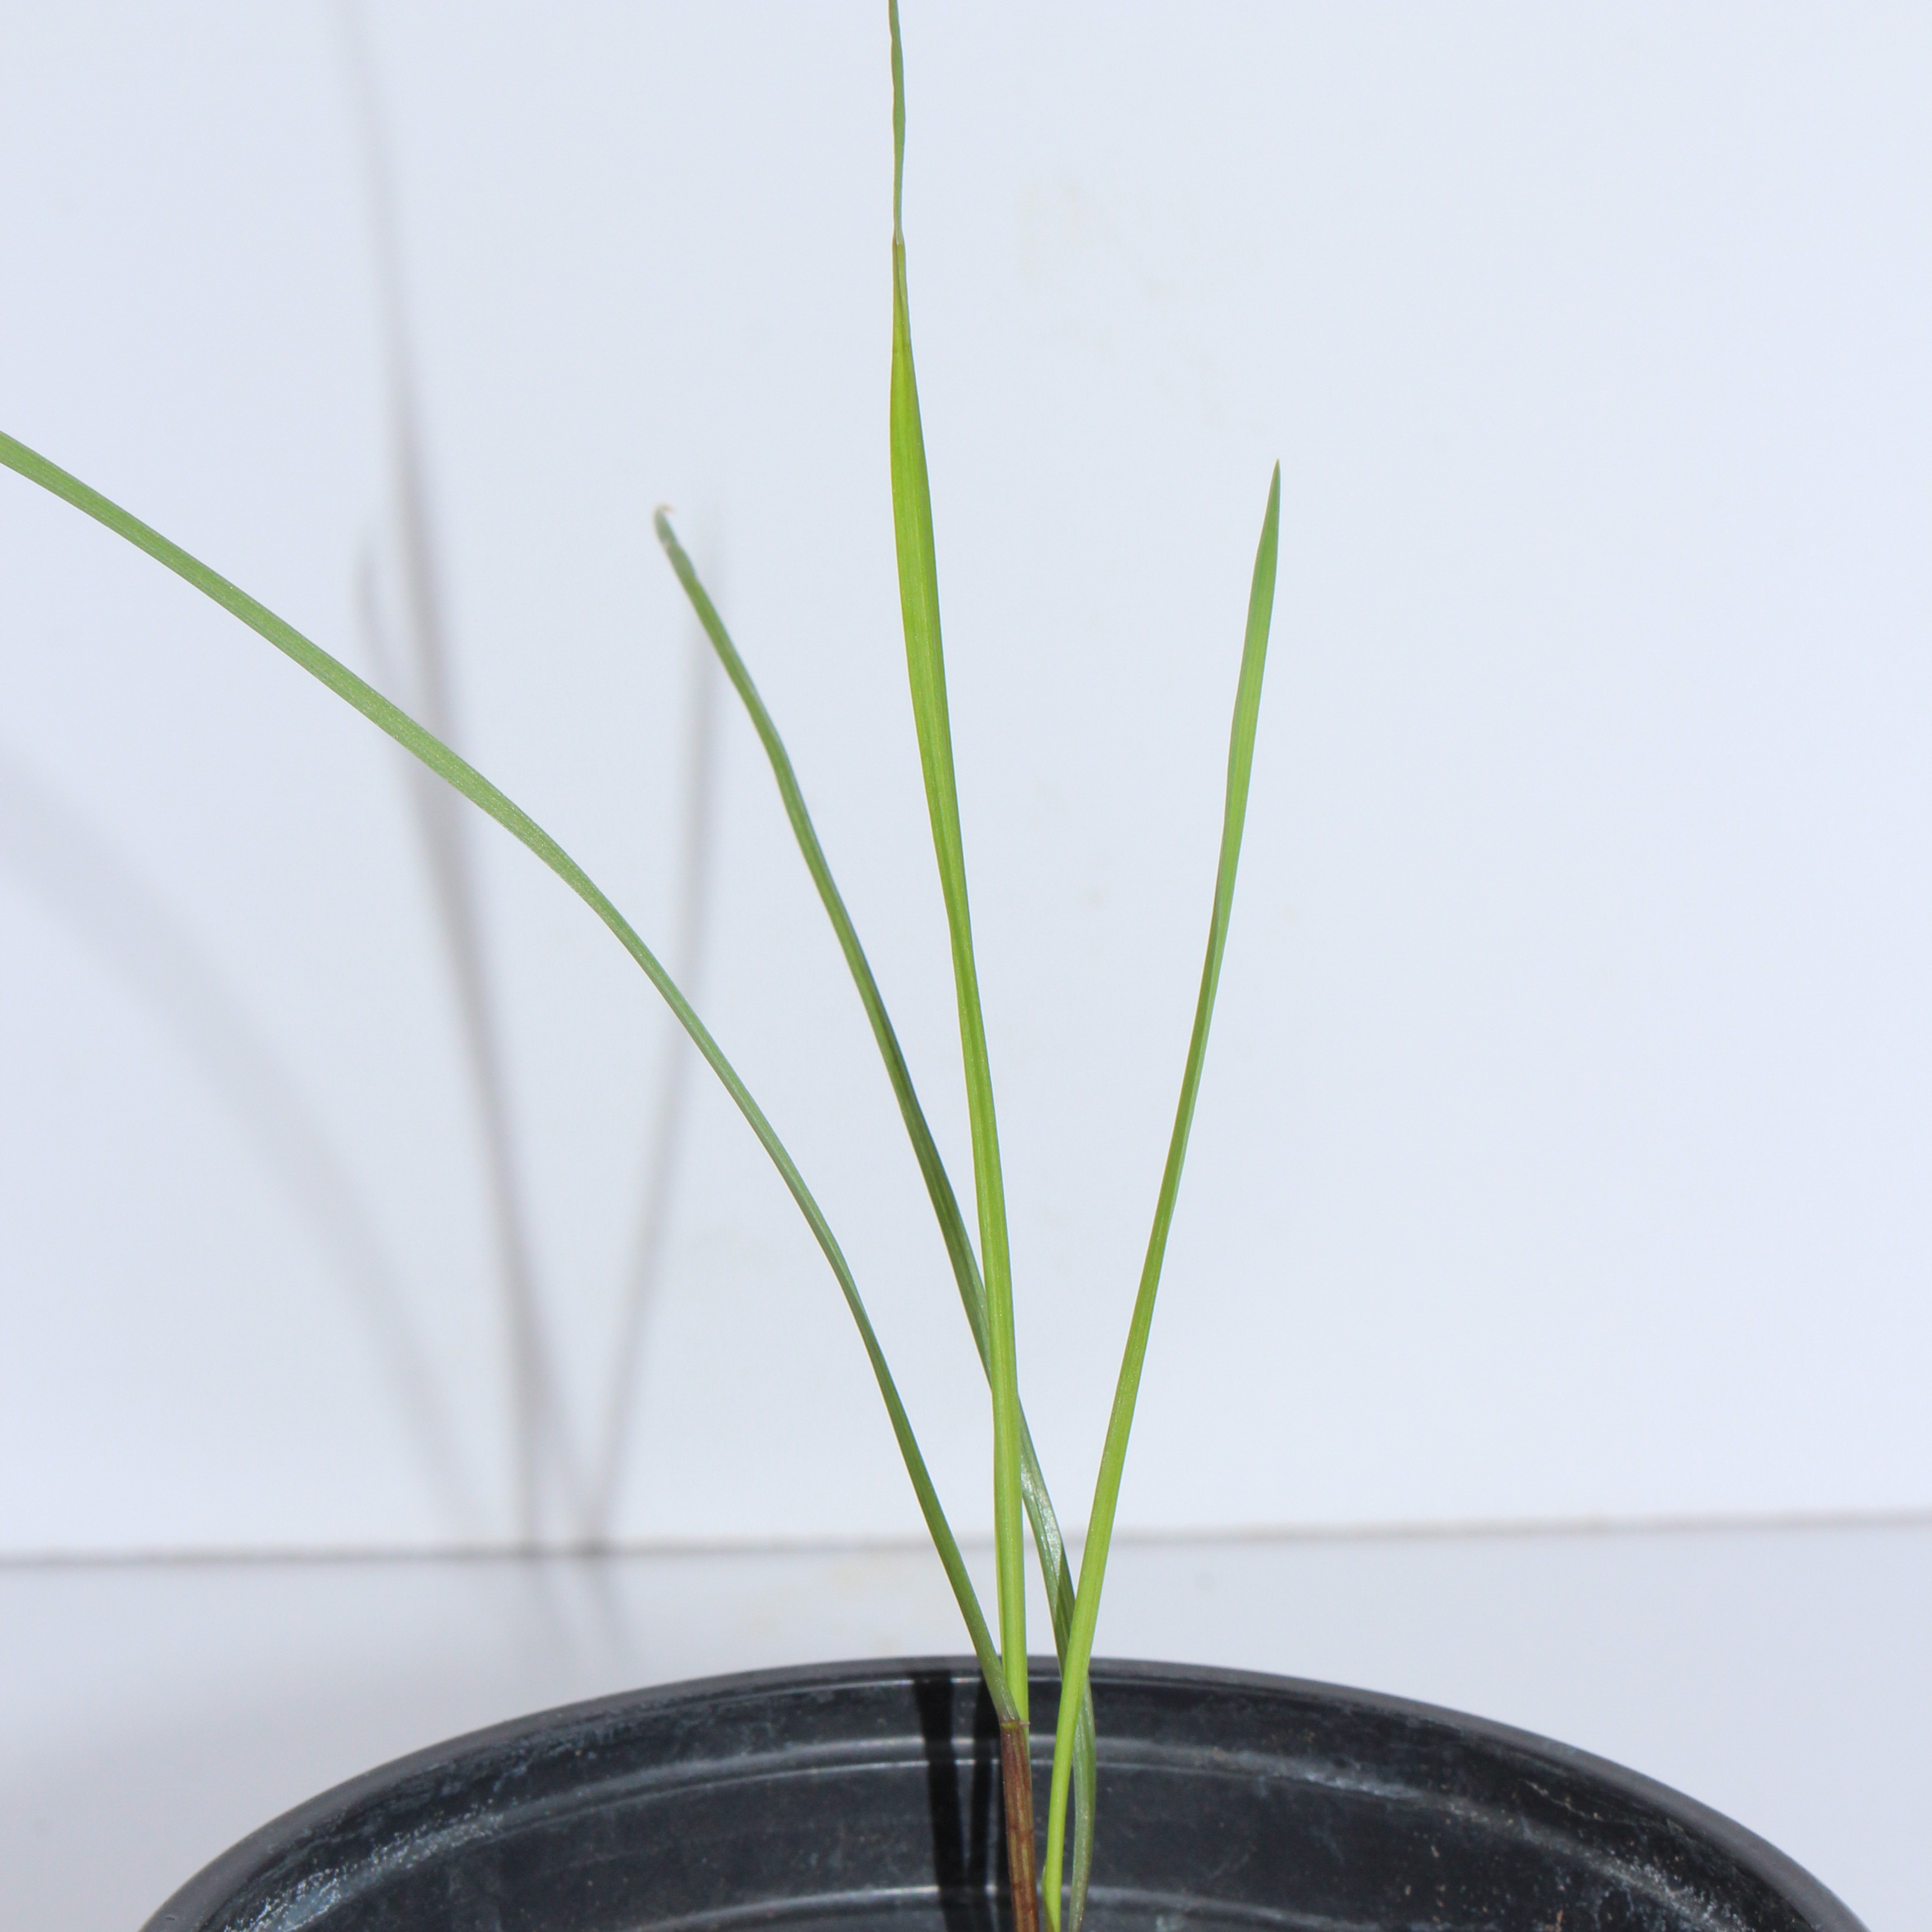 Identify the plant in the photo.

Lolium multiflorum
